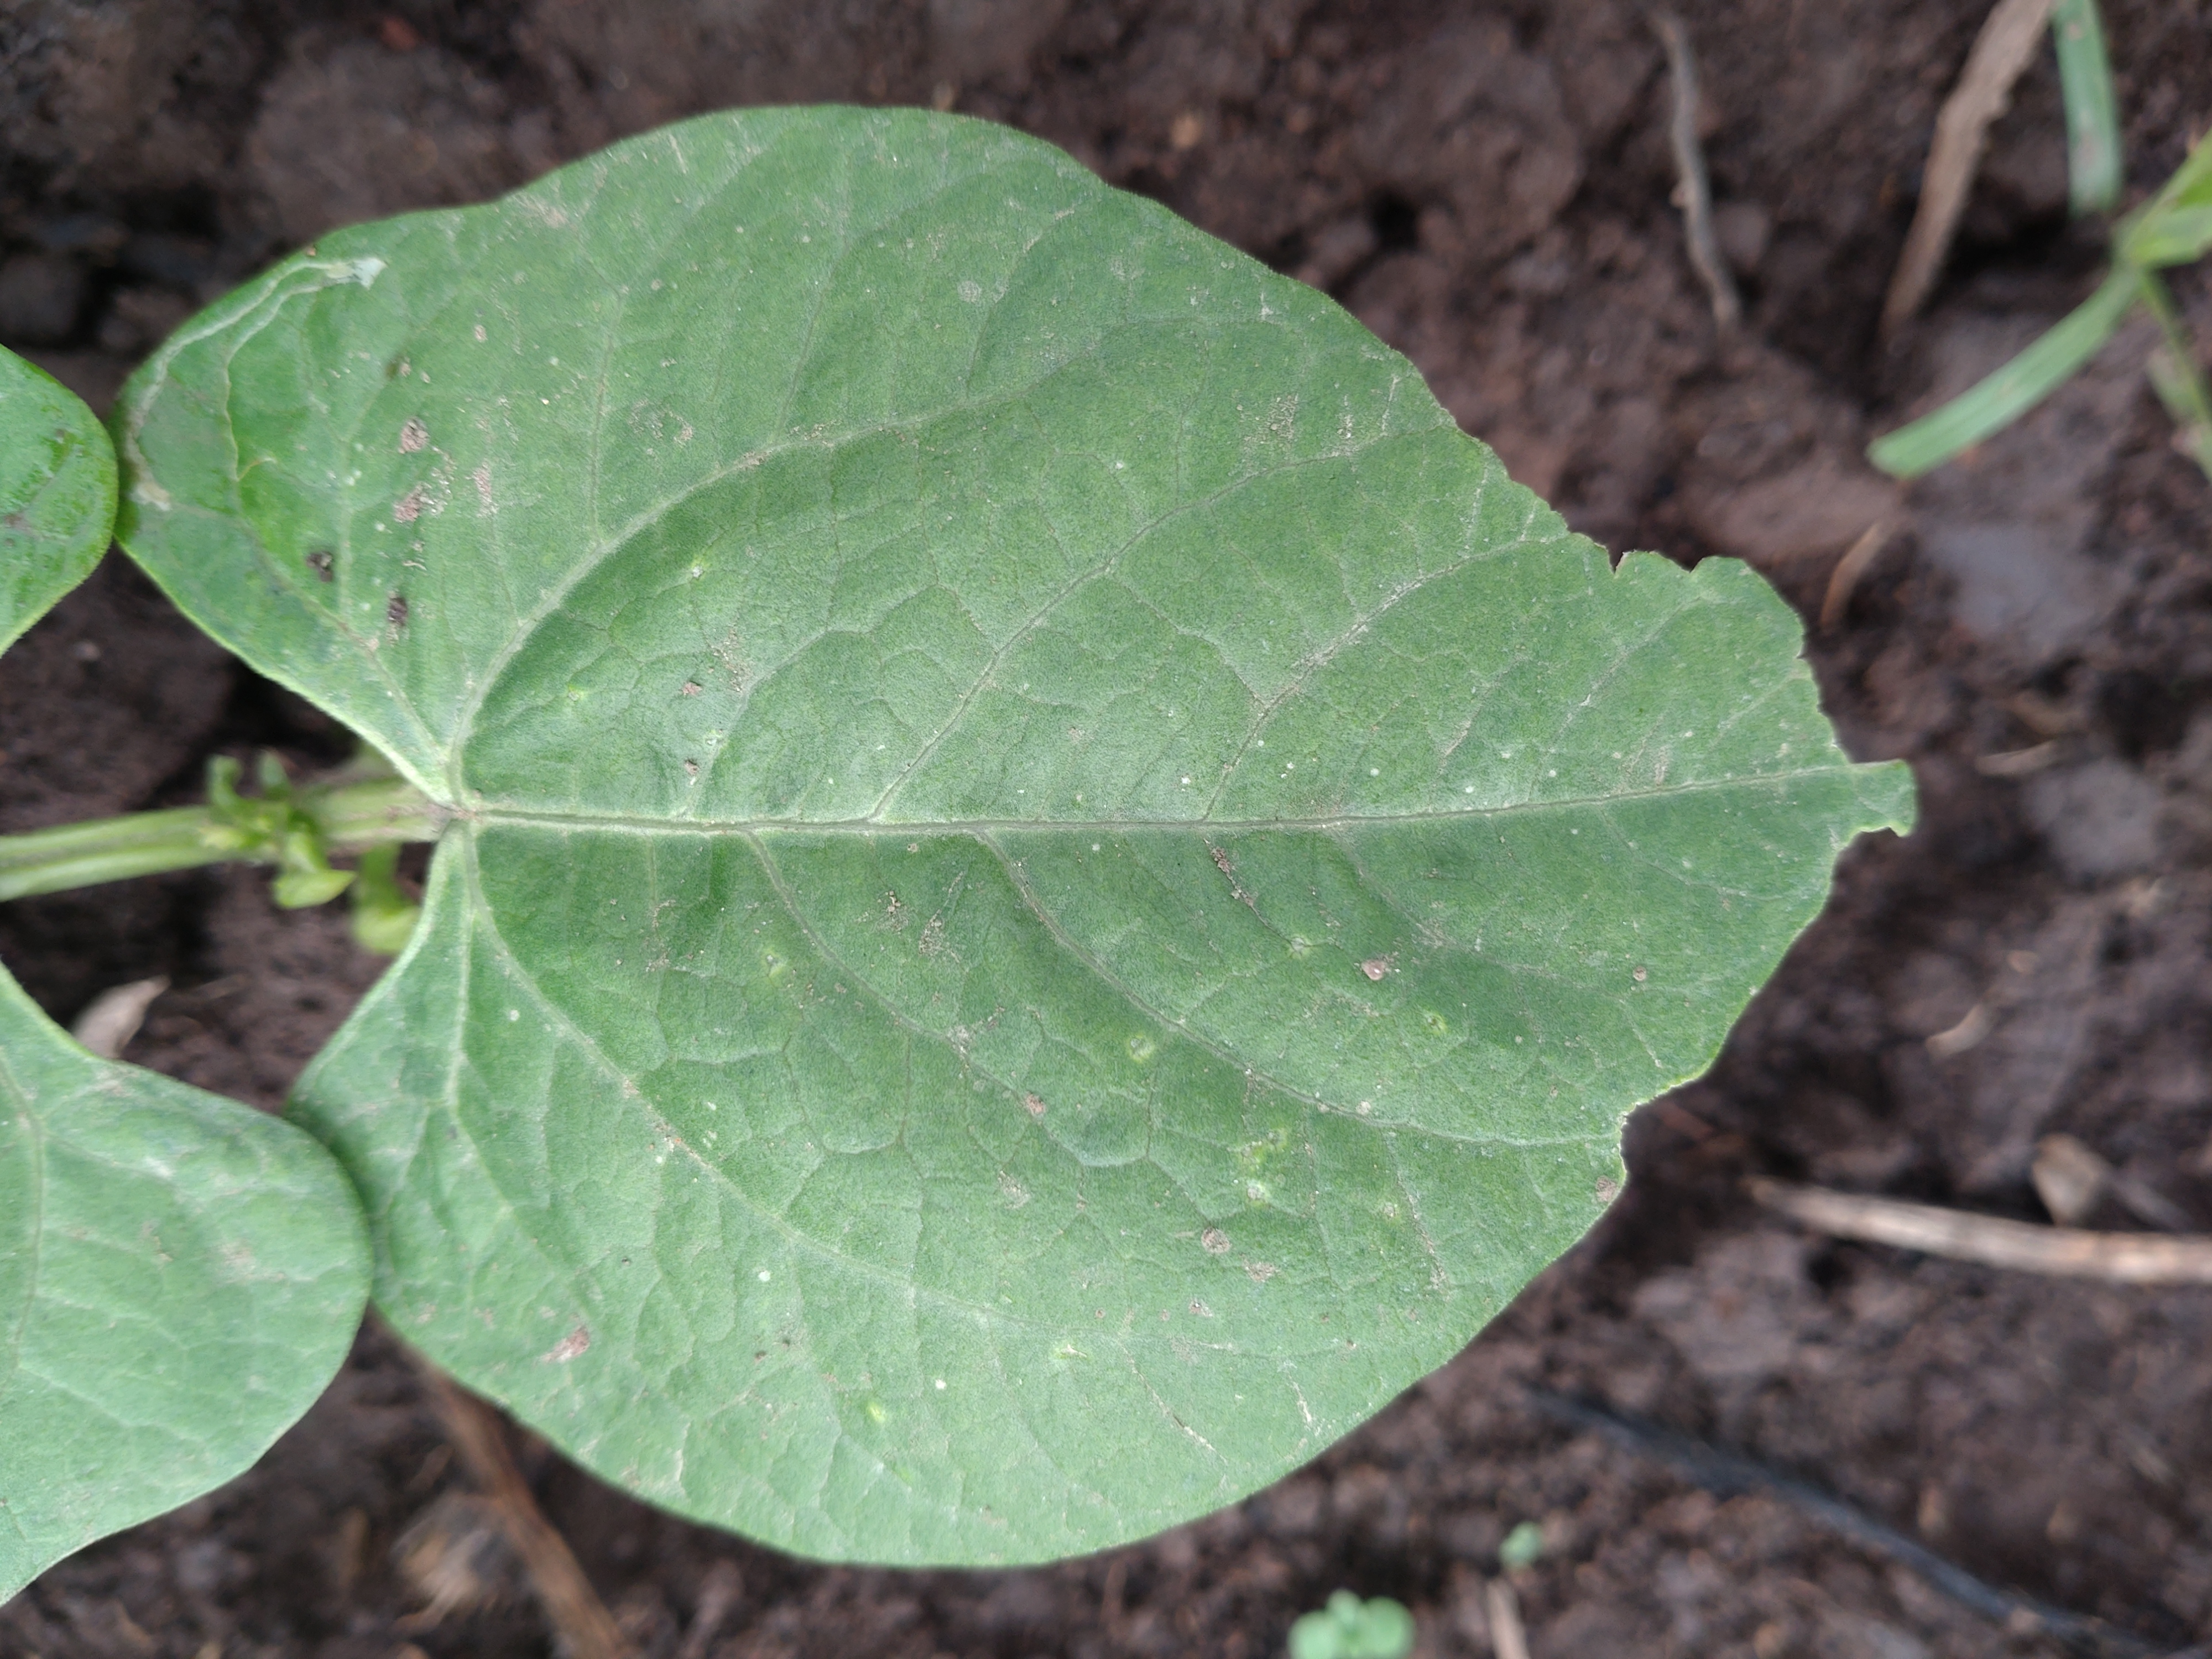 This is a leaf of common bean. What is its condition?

healthy
